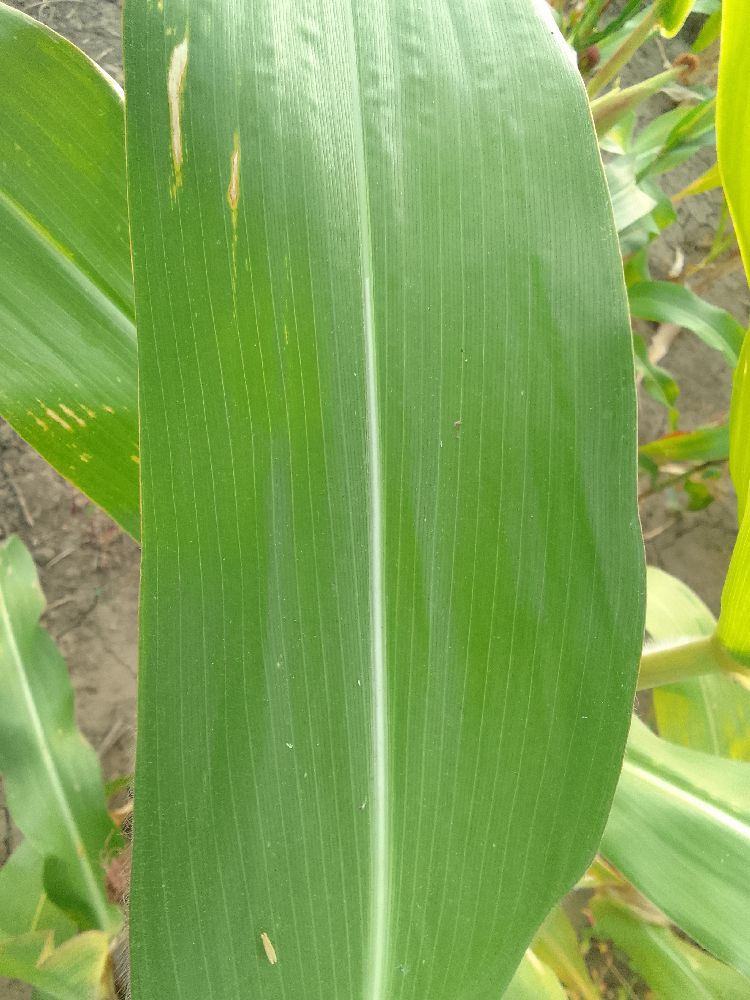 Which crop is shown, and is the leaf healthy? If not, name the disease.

maize, healthy
